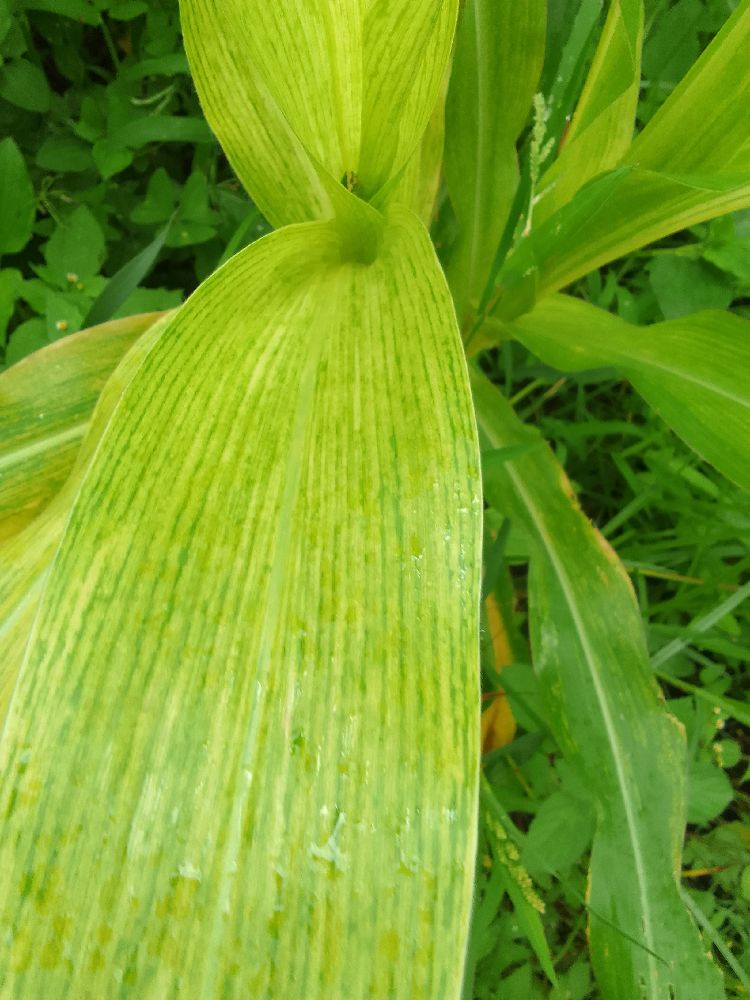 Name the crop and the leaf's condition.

maize, maize lethal necrosis
